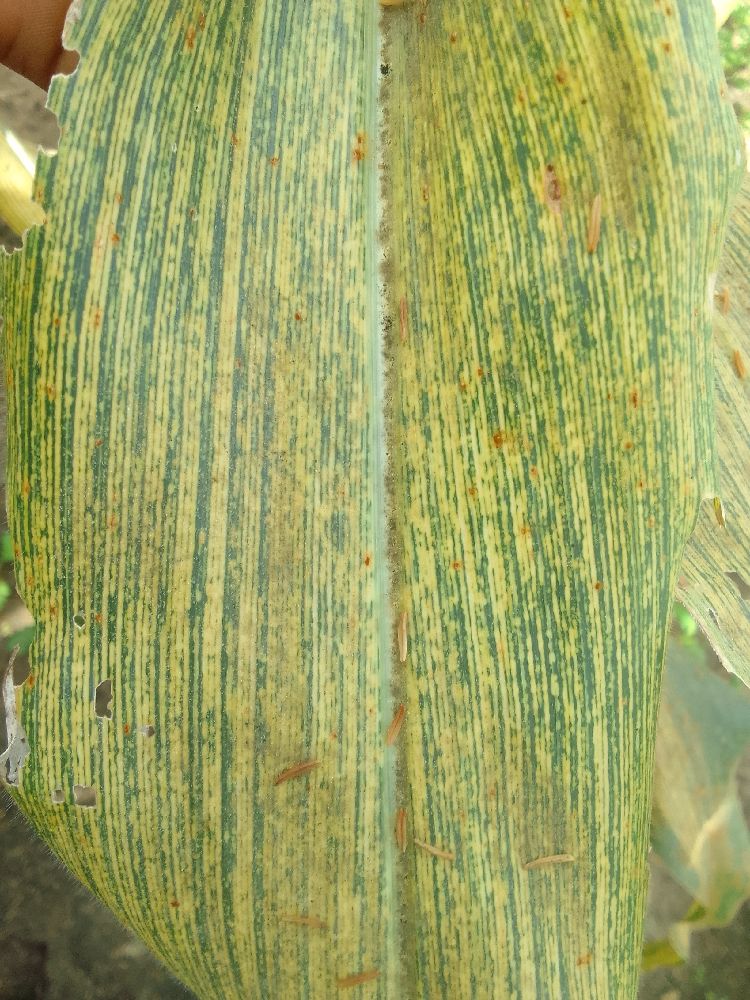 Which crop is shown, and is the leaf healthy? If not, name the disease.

maize, maize streak virus
